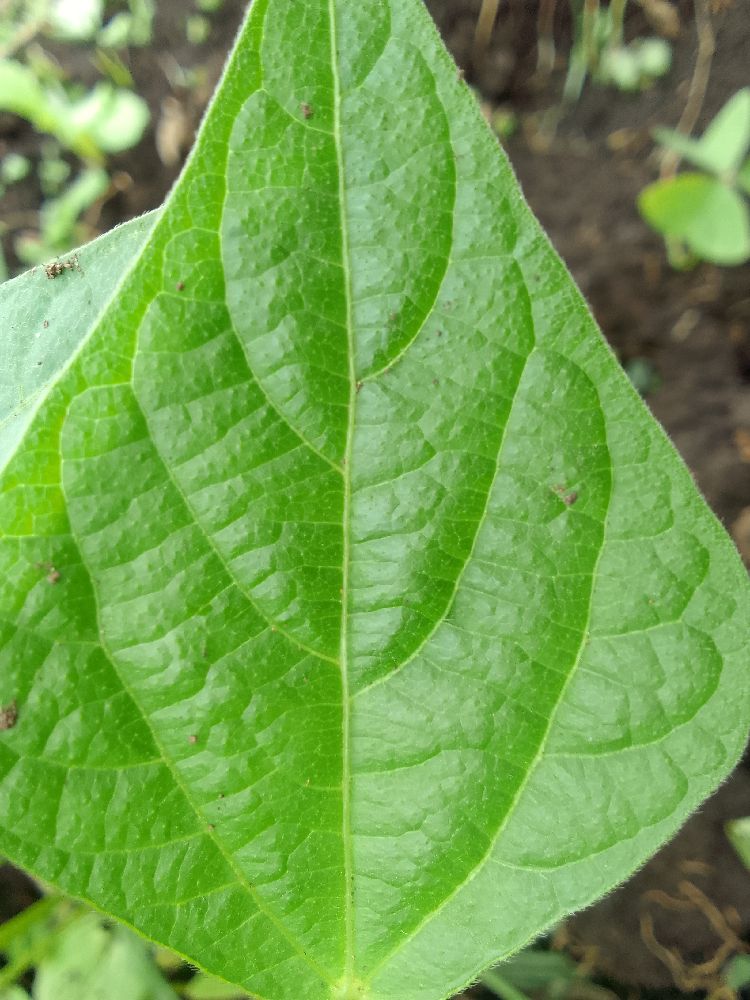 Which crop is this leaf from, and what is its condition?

common bean, healthy
